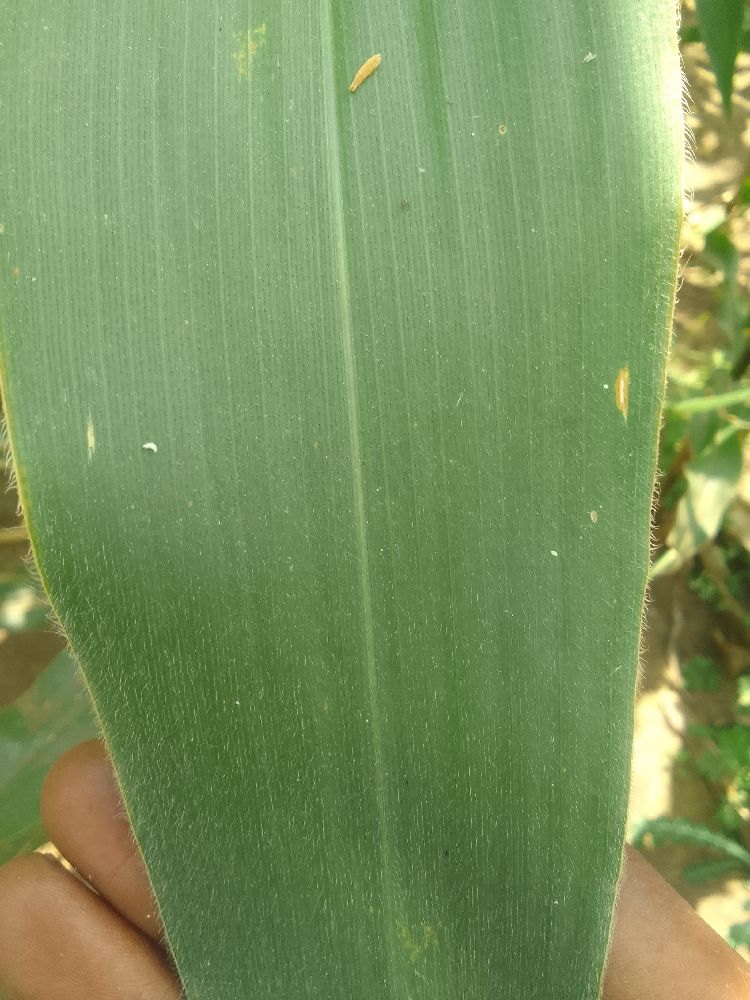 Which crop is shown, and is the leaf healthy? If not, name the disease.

maize, healthy
